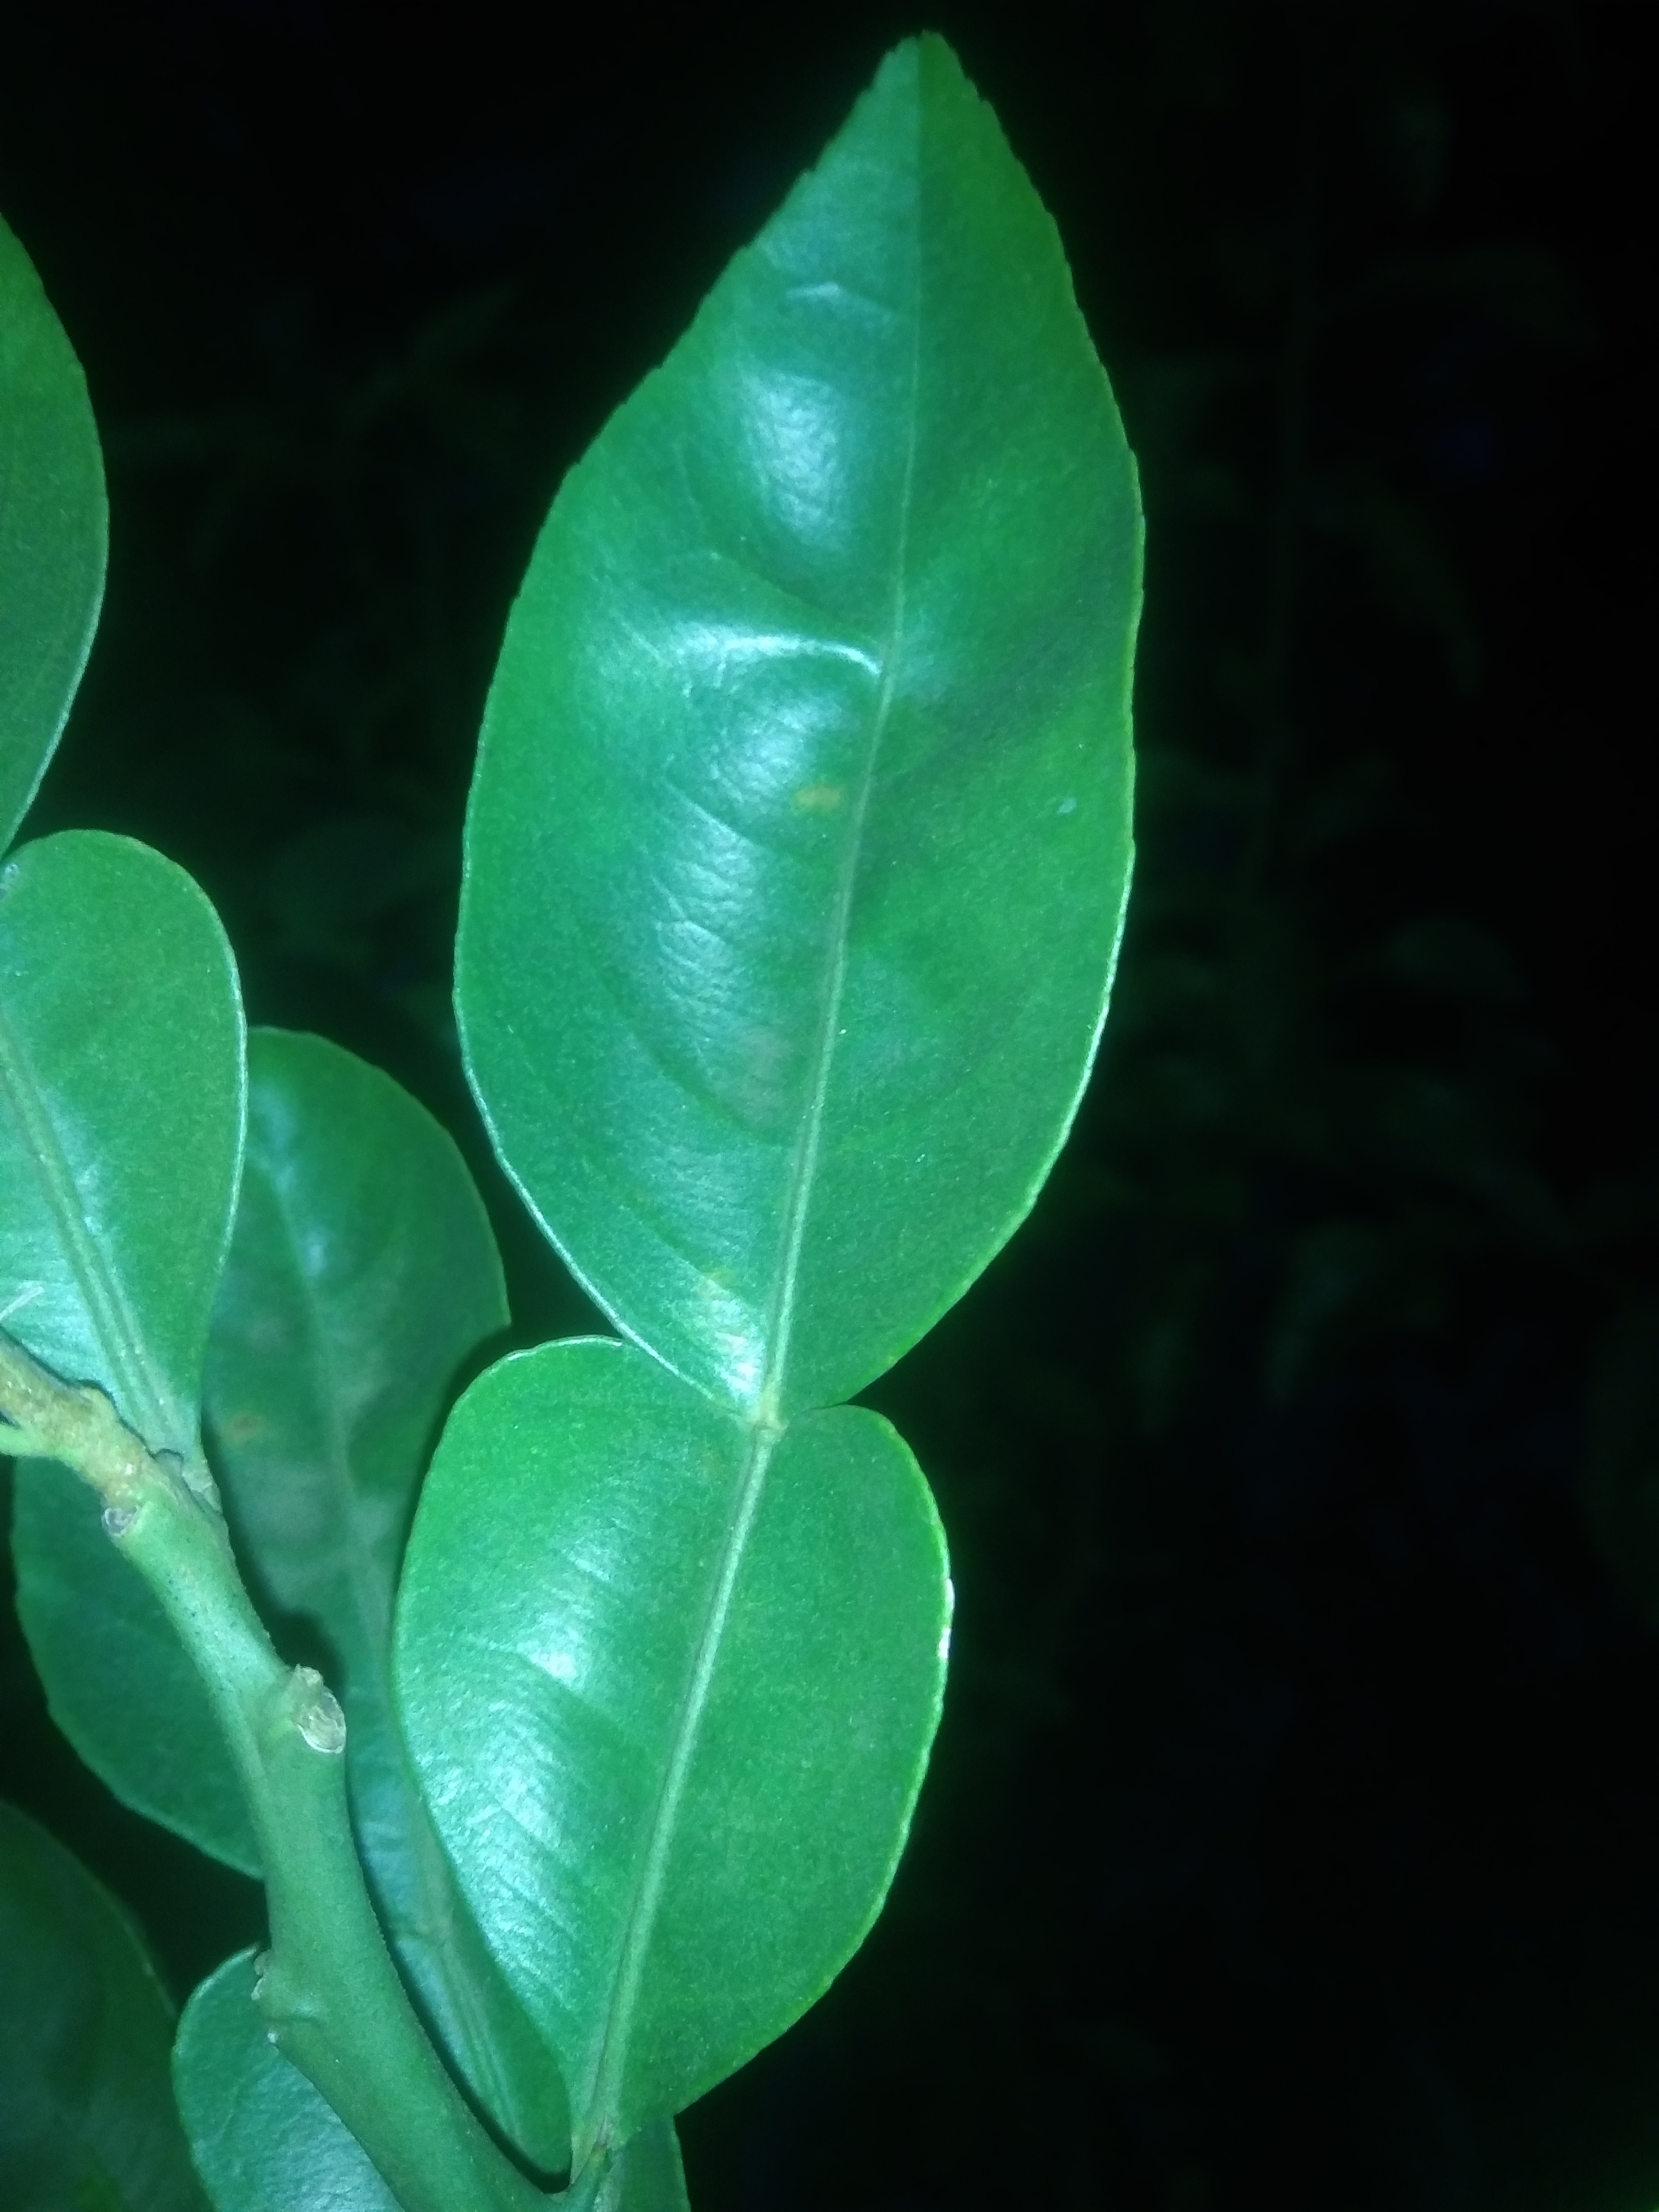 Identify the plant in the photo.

lemon
